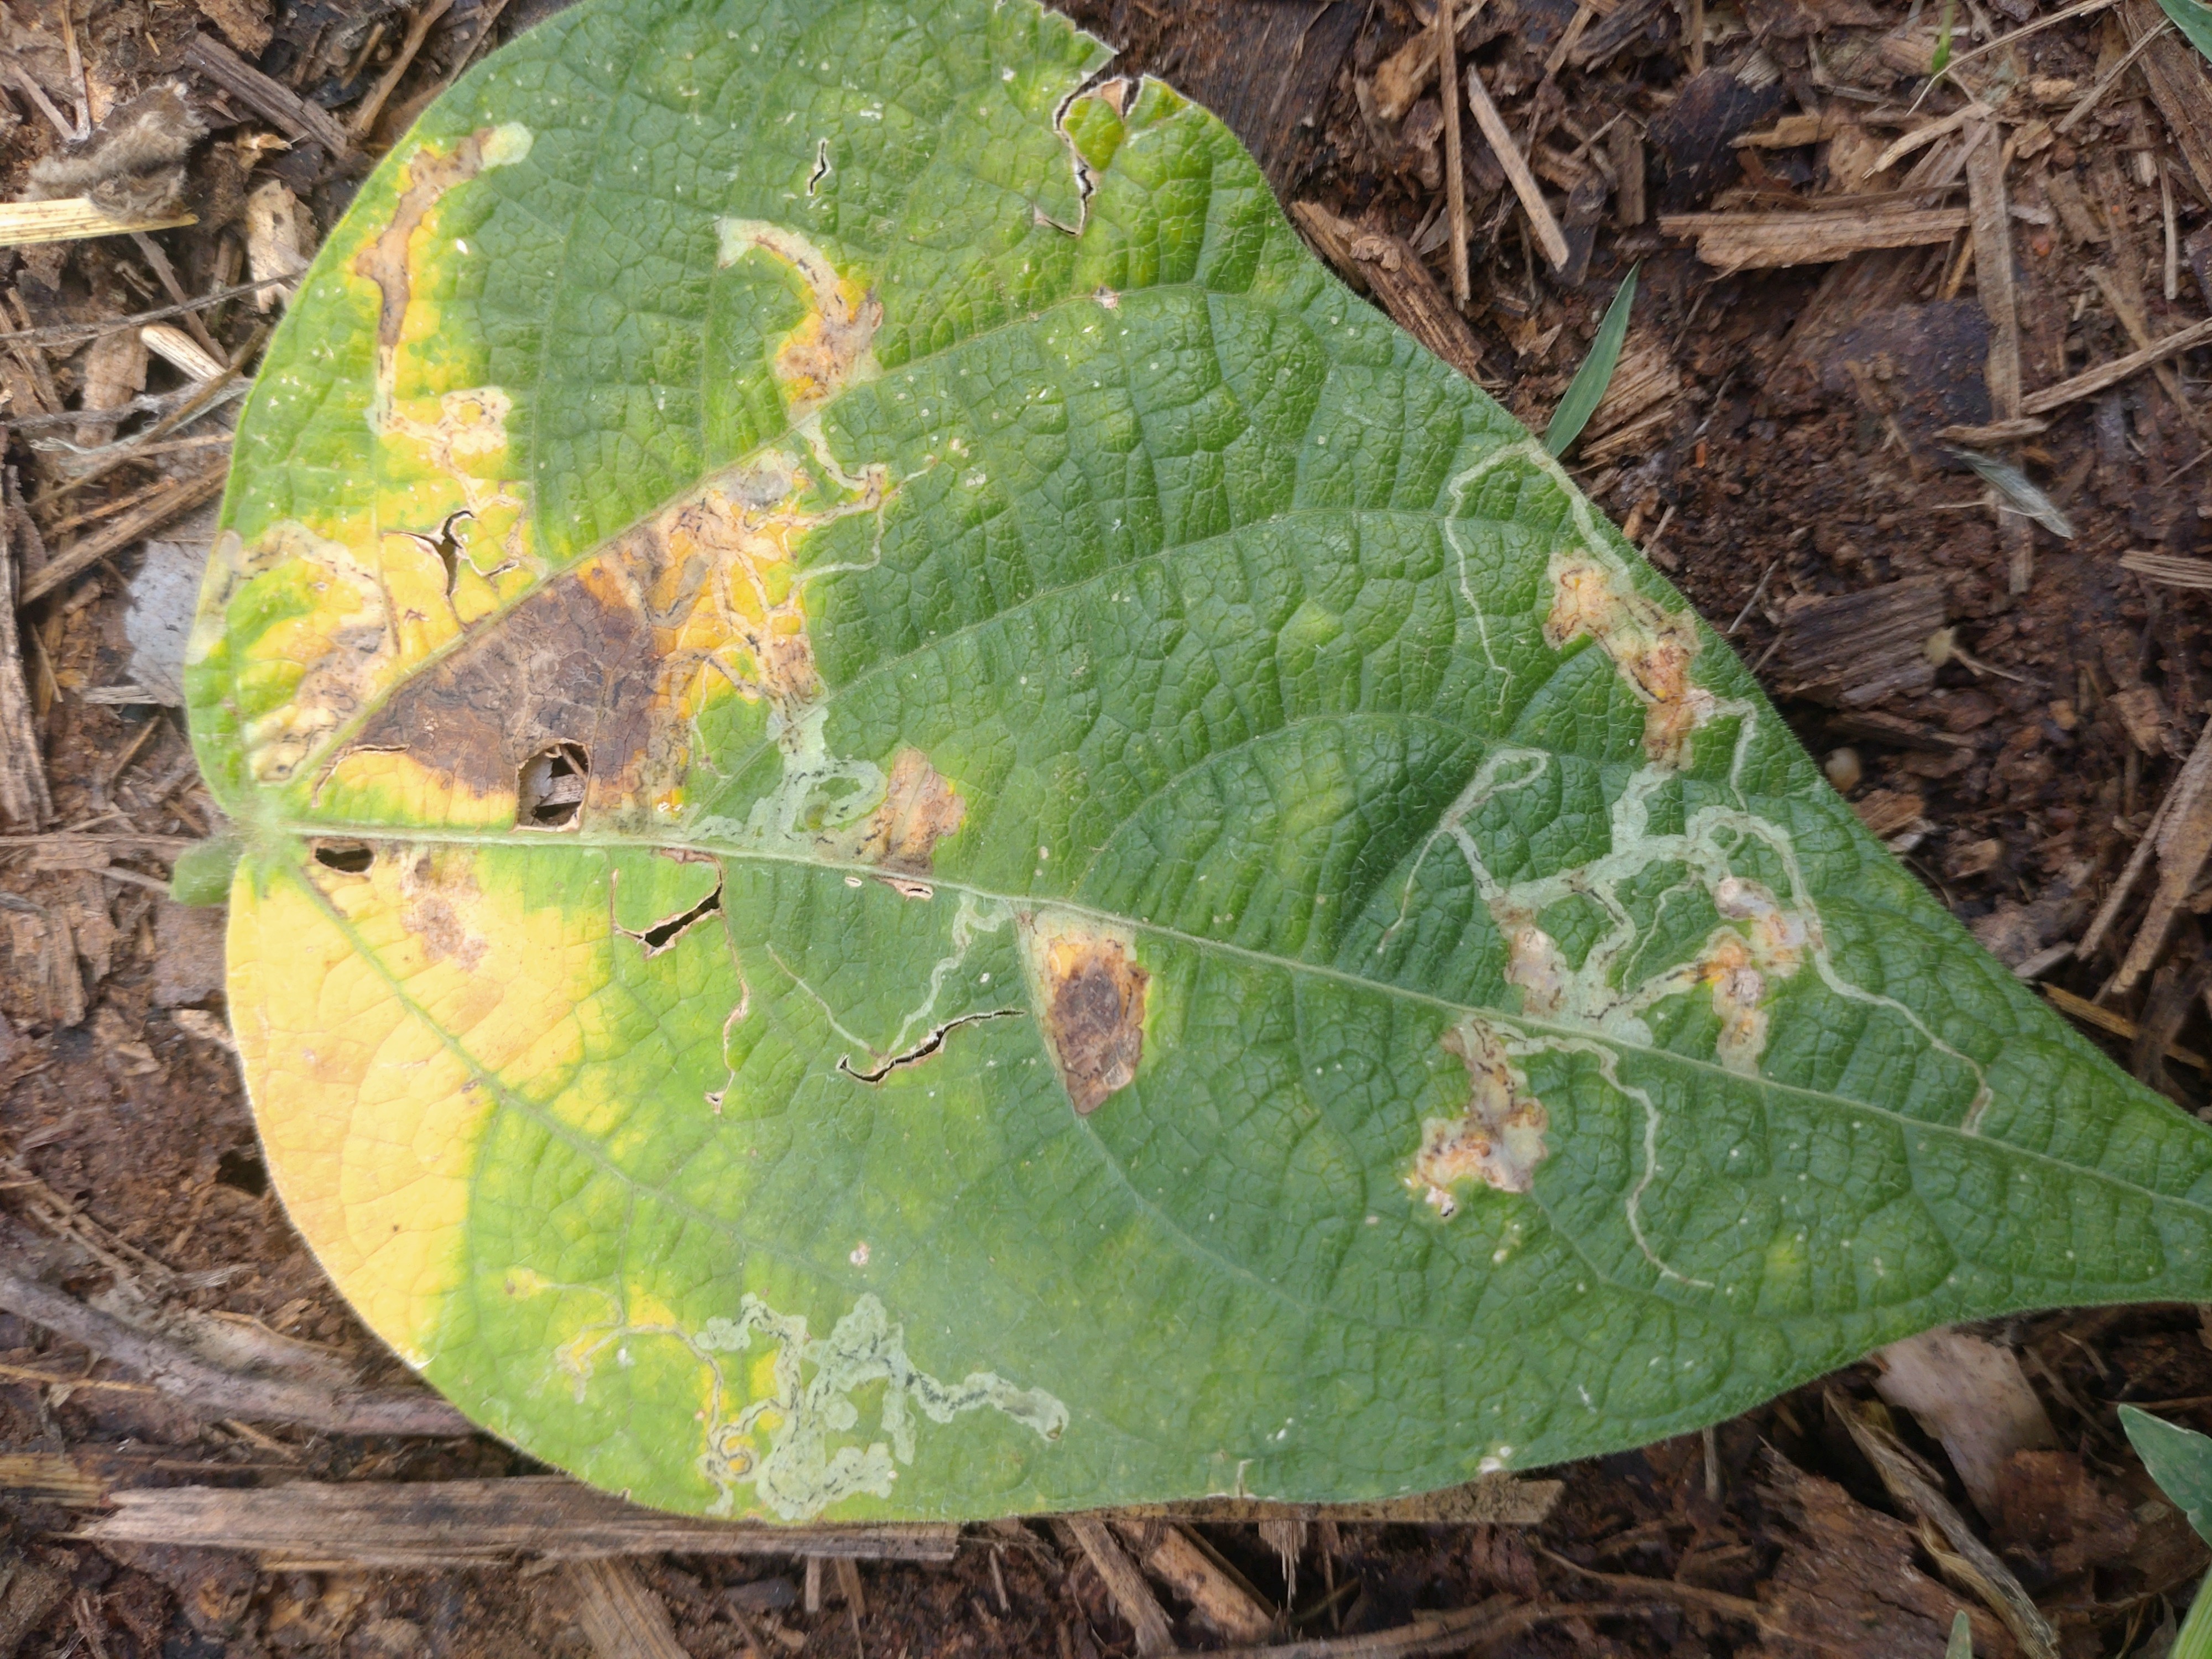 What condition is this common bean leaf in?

anthracnose
